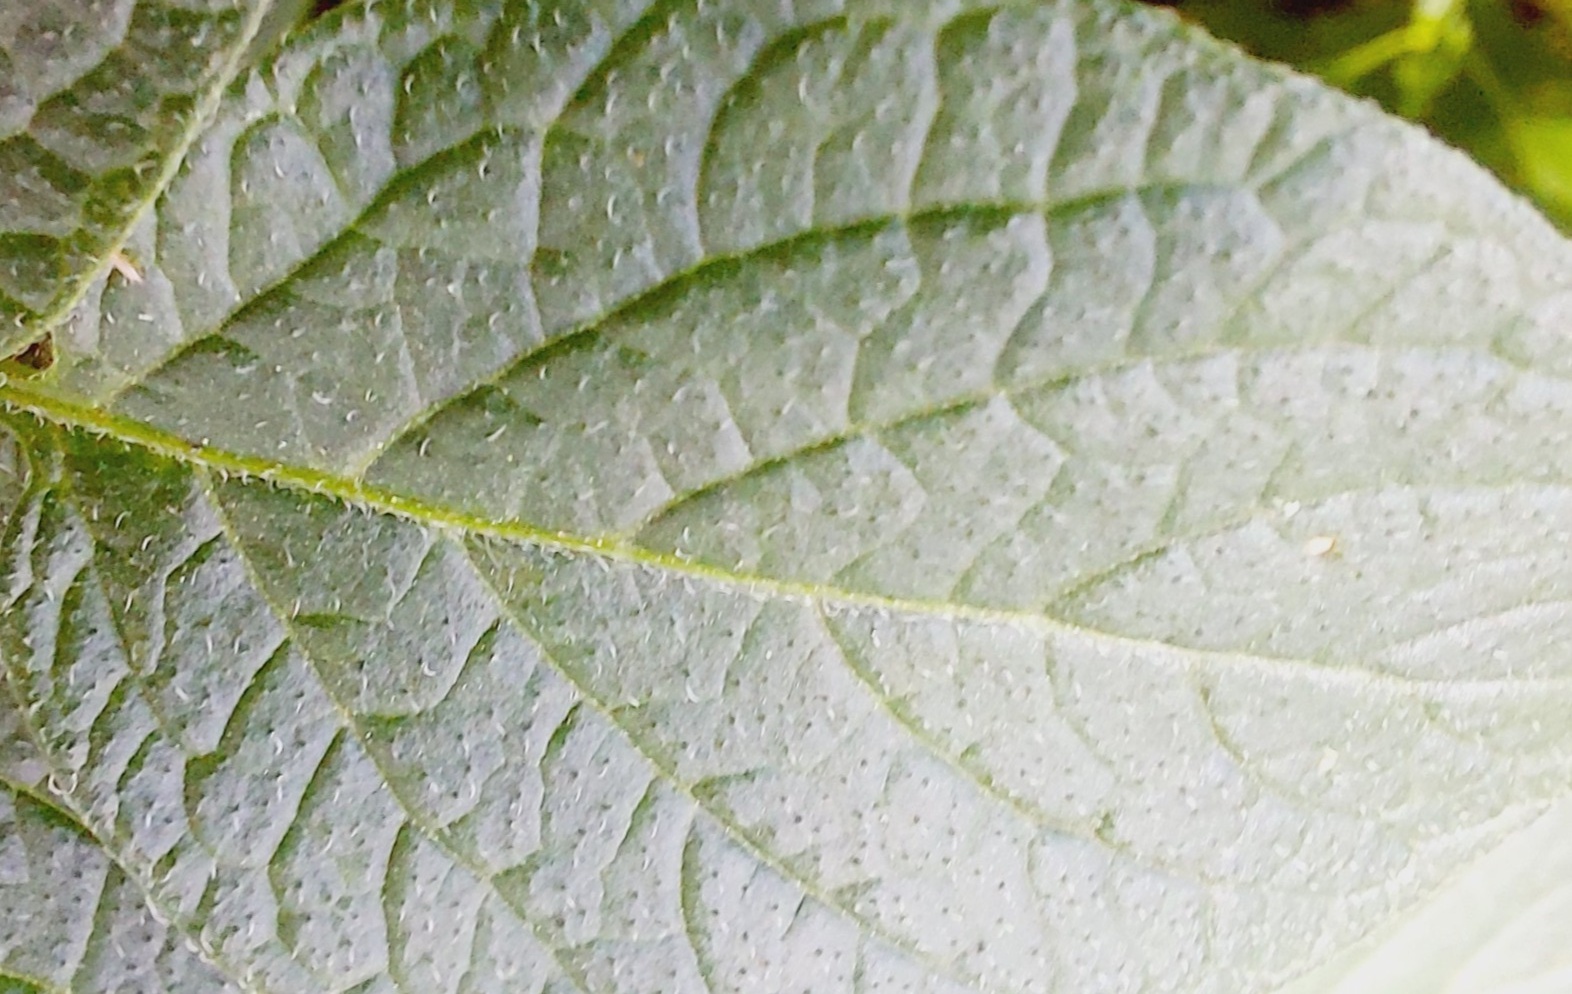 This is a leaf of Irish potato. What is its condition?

healthy
